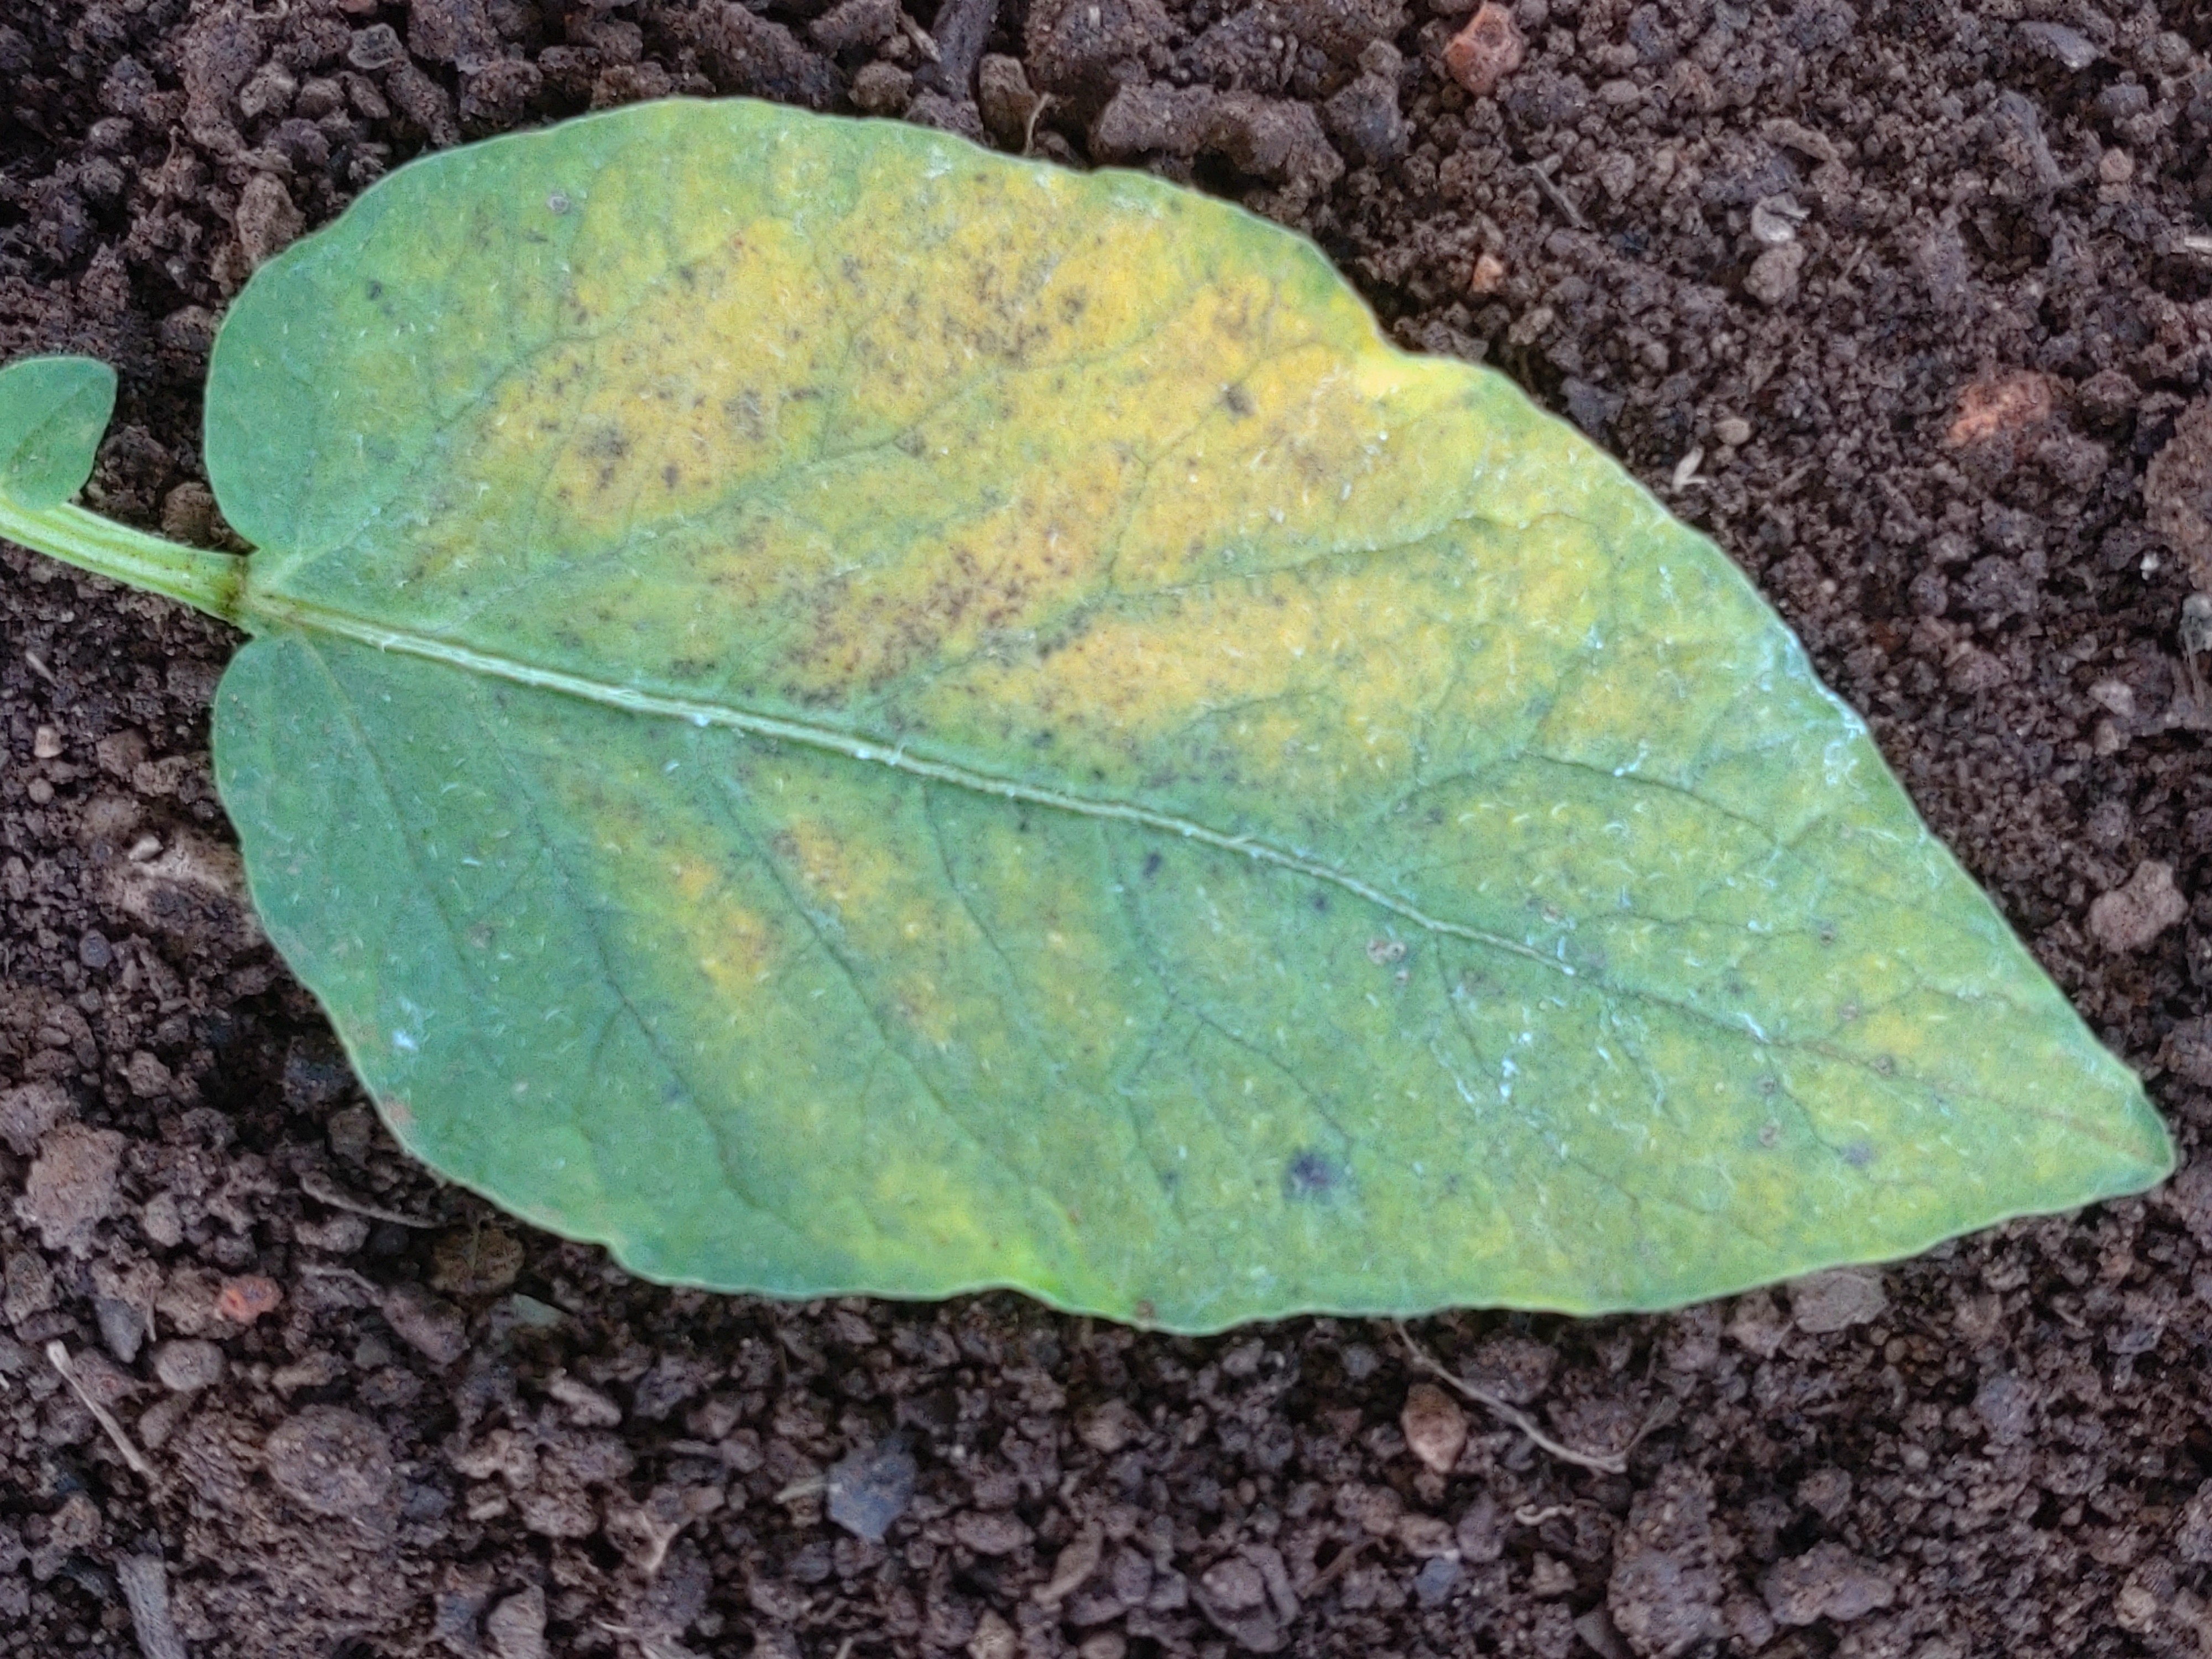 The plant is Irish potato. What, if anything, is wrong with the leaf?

late blight
